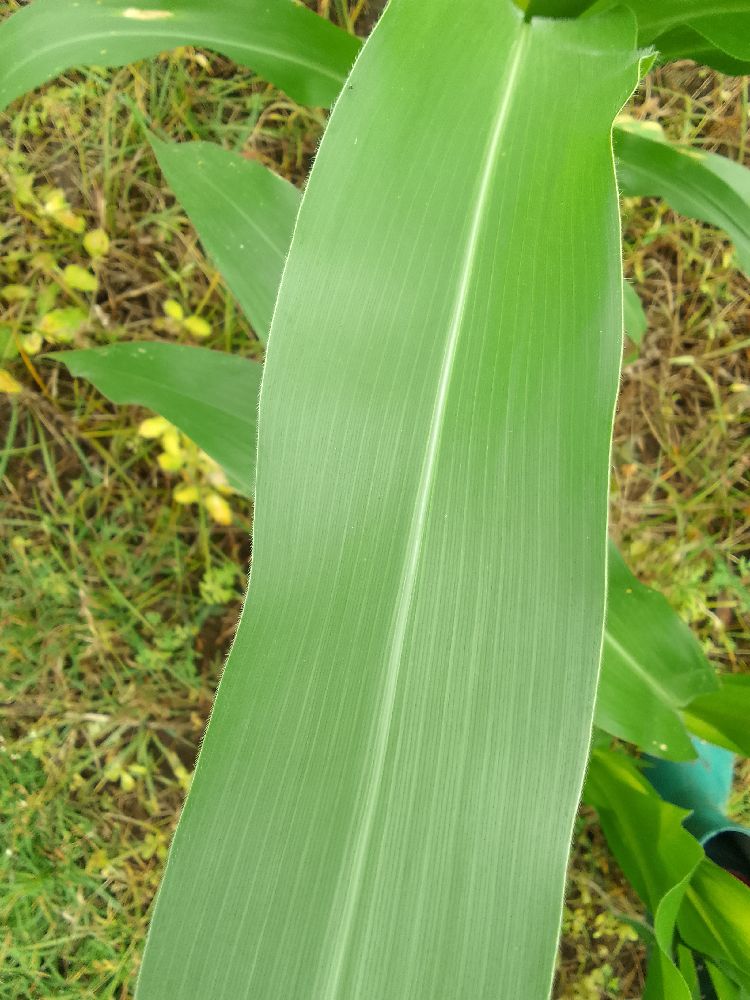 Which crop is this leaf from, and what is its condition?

maize, healthy
